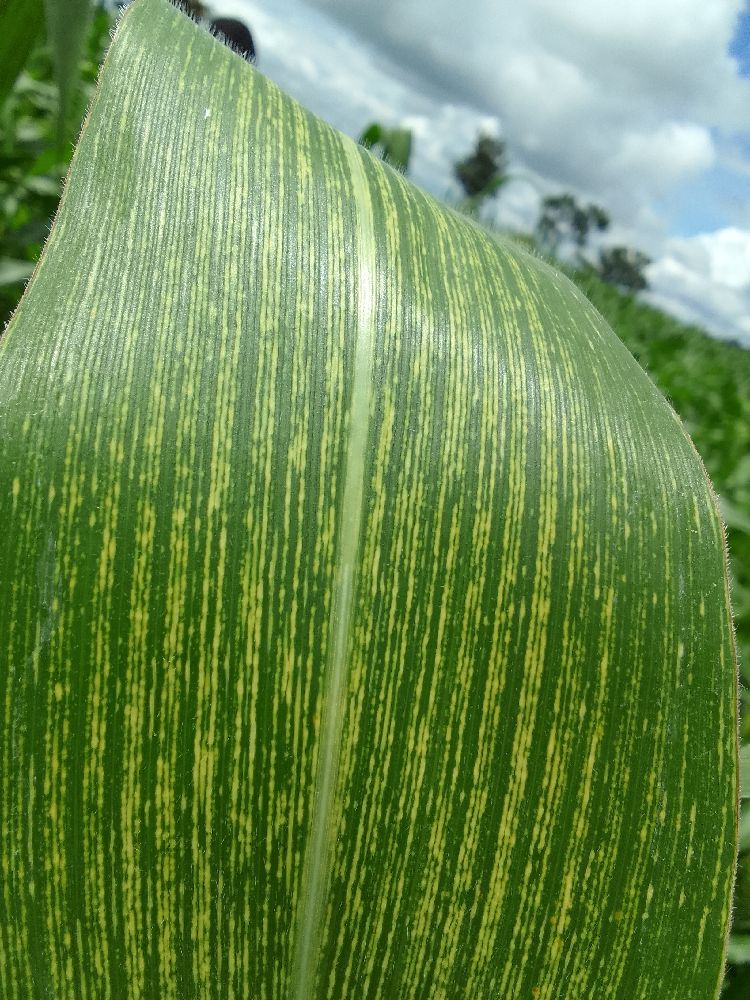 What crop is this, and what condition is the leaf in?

maize, maize streak virus
